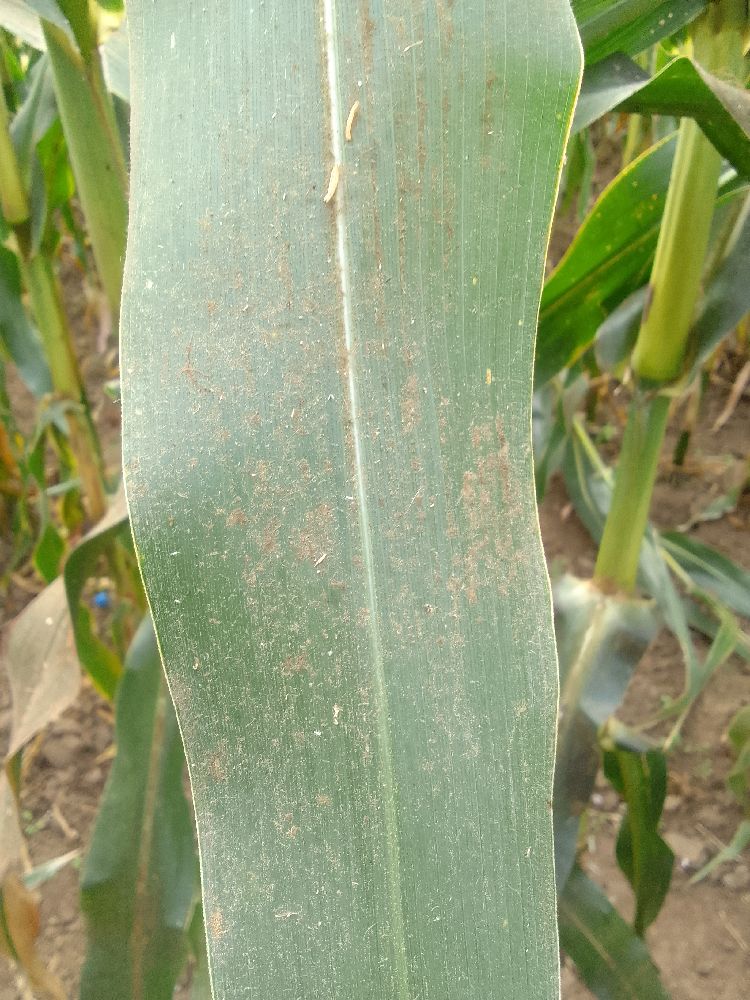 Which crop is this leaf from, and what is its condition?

maize, healthy
